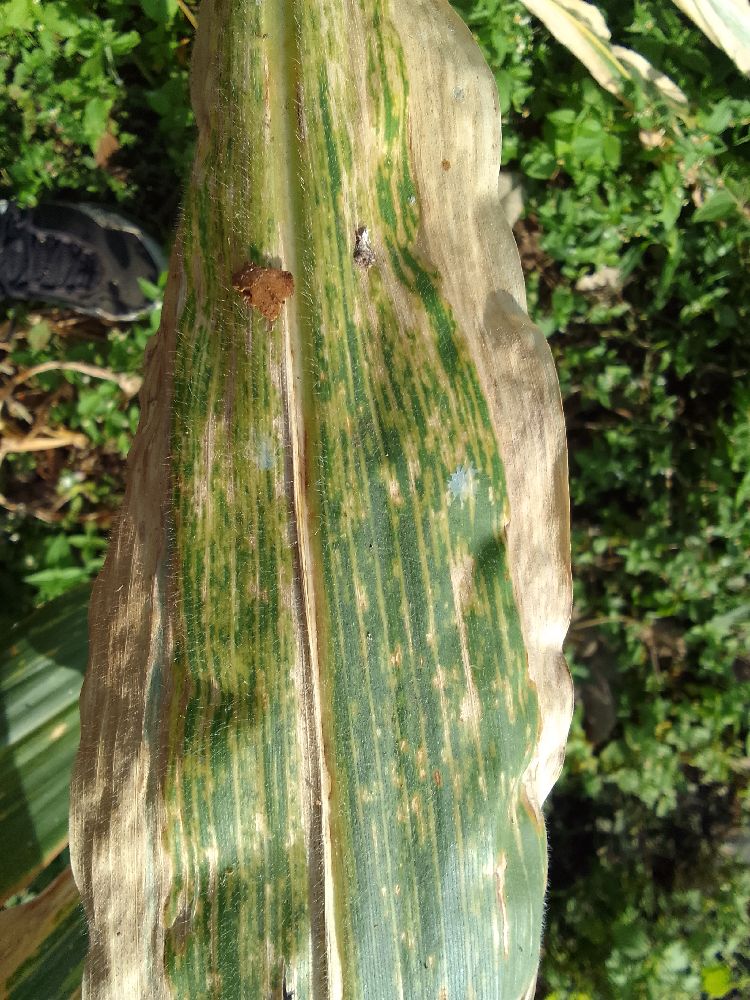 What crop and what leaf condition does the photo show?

maize, maize lethal necrosis
